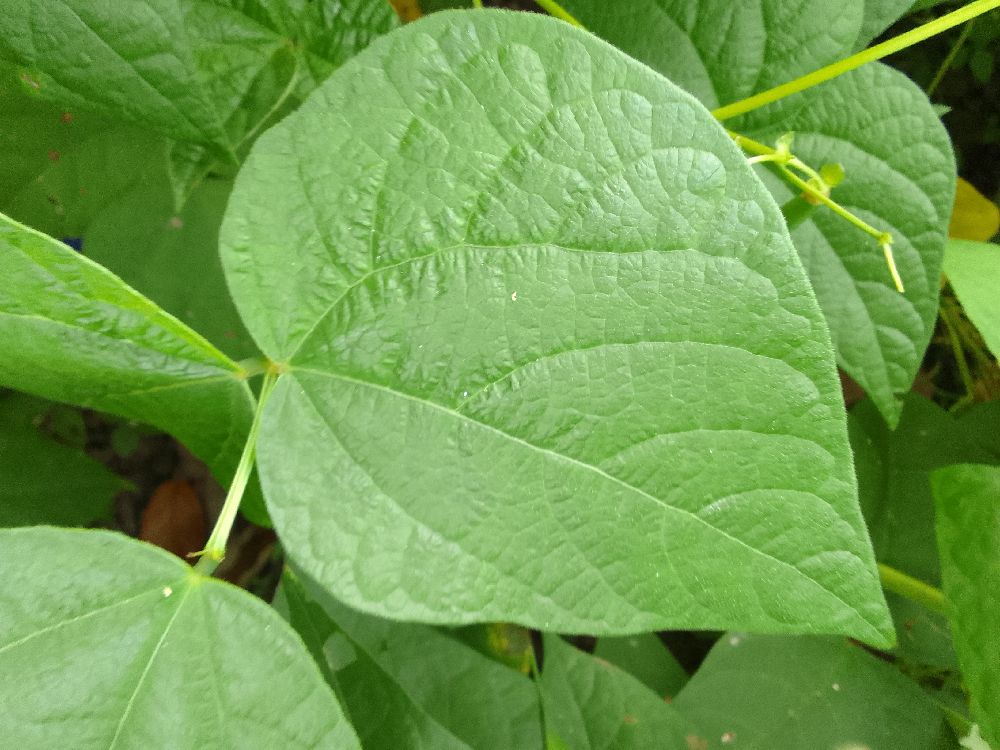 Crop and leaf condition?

common bean, healthy
